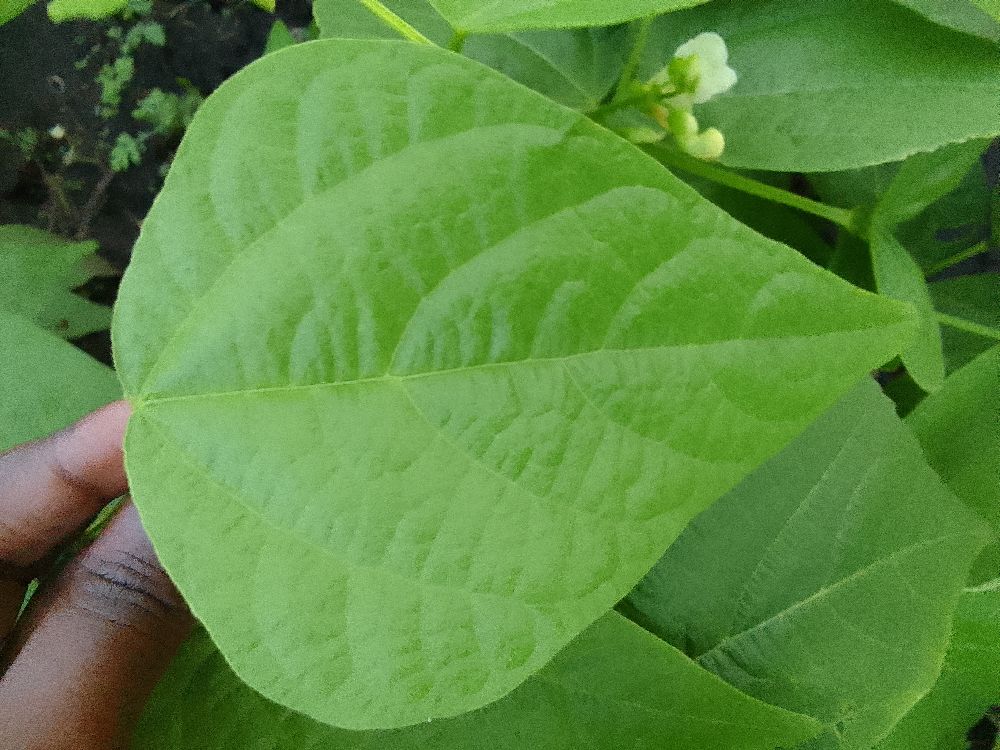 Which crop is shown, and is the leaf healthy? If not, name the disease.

common bean, healthy
